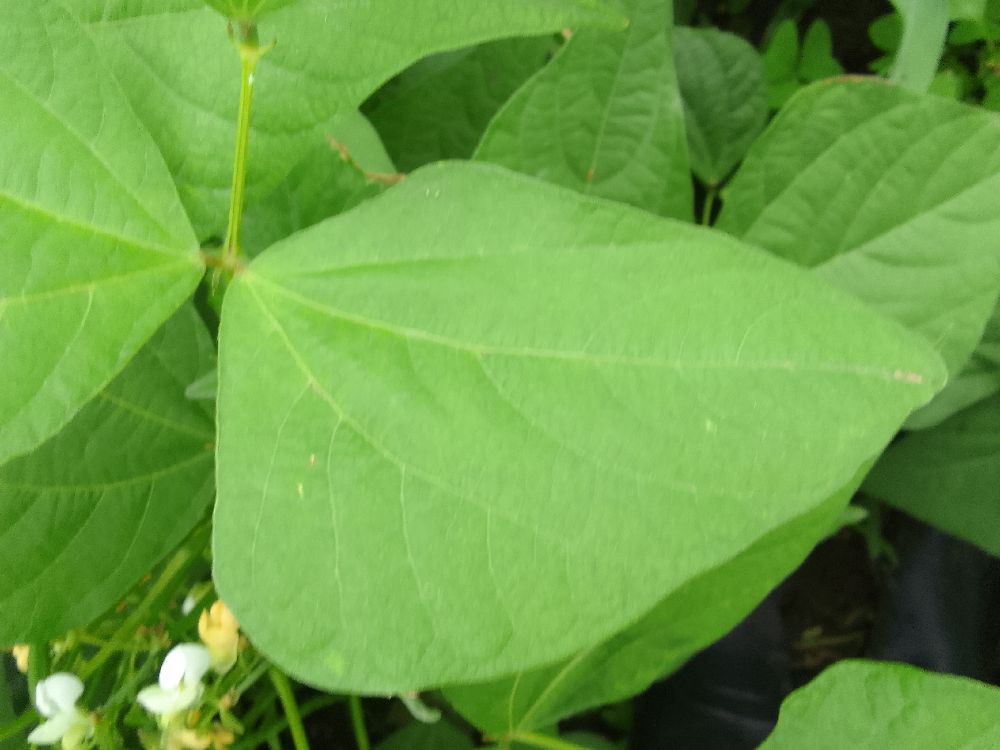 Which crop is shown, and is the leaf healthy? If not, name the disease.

common bean, healthy
